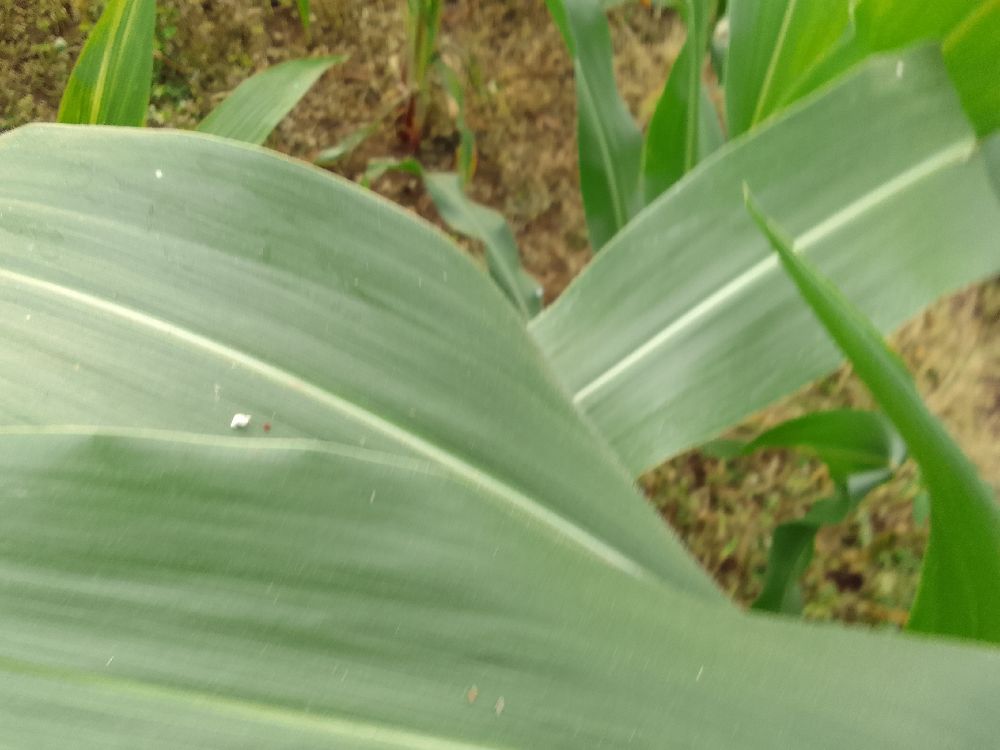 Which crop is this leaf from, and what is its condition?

maize, healthy
